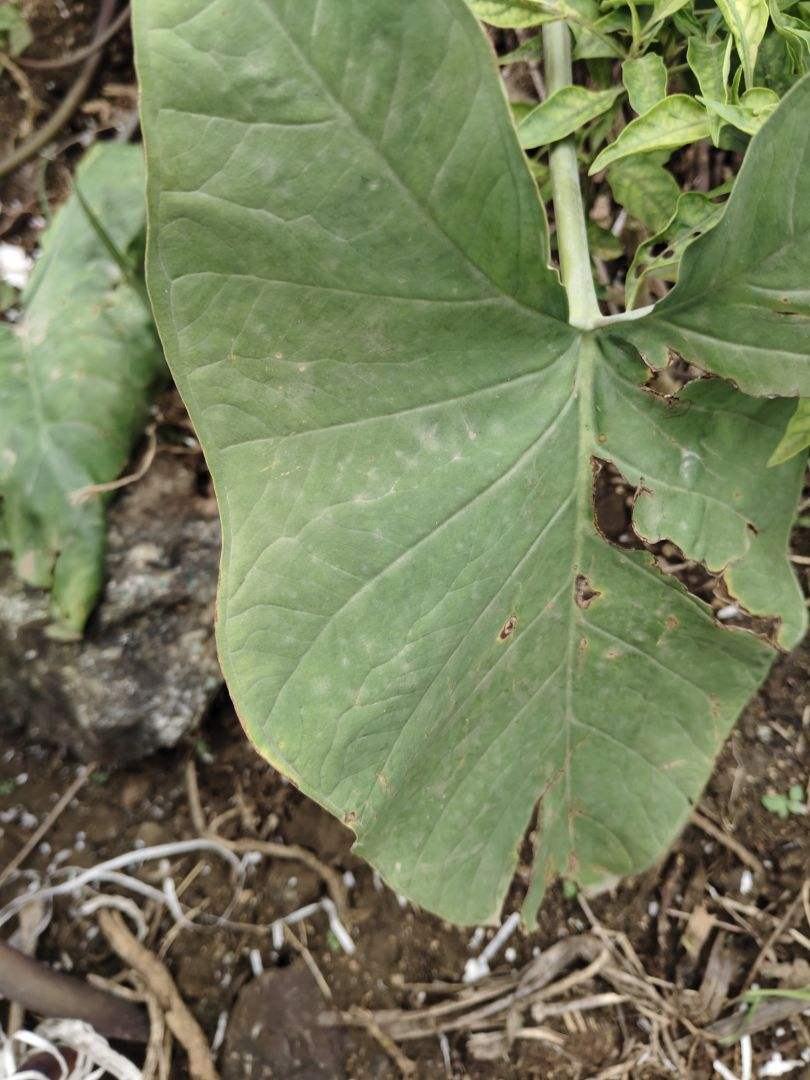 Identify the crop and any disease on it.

taro, leaf blight
